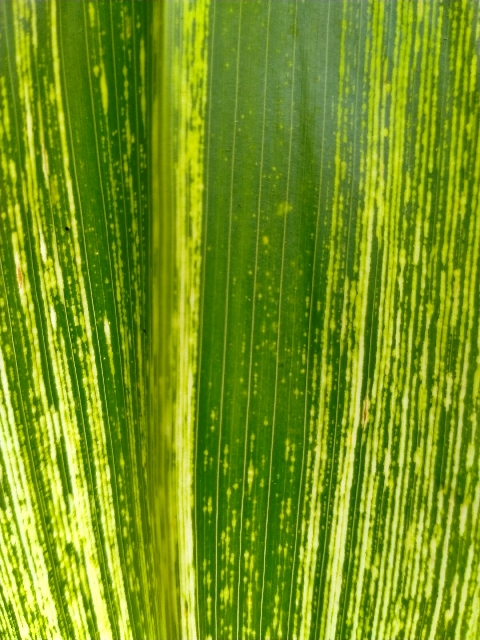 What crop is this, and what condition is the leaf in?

maize, maize streak virus
